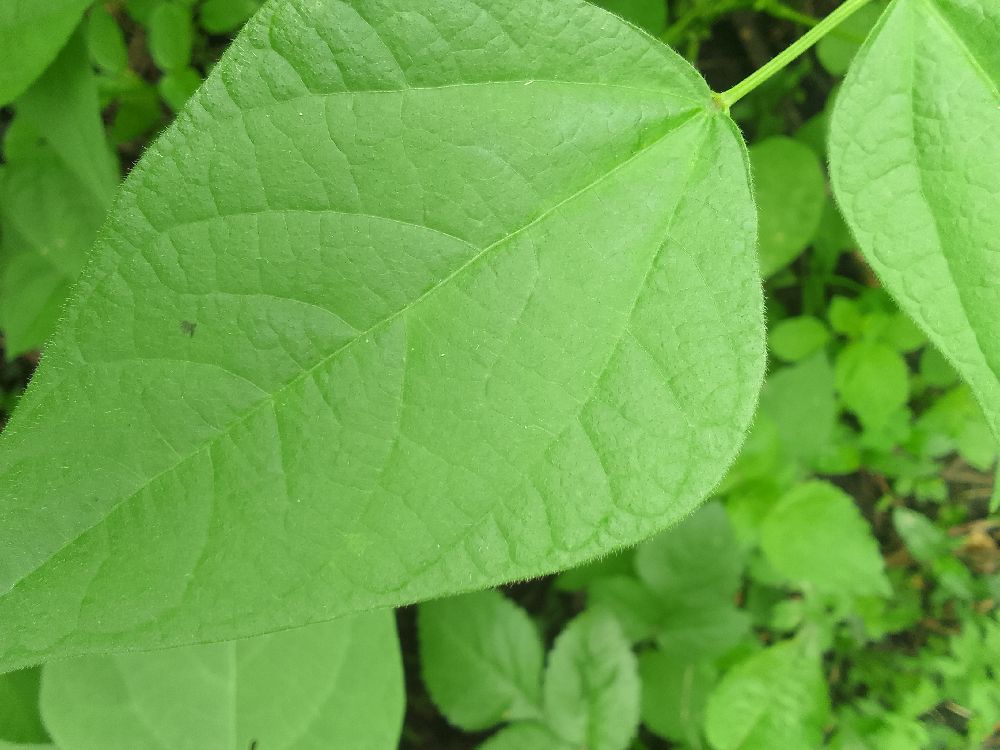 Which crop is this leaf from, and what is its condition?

common bean, healthy
